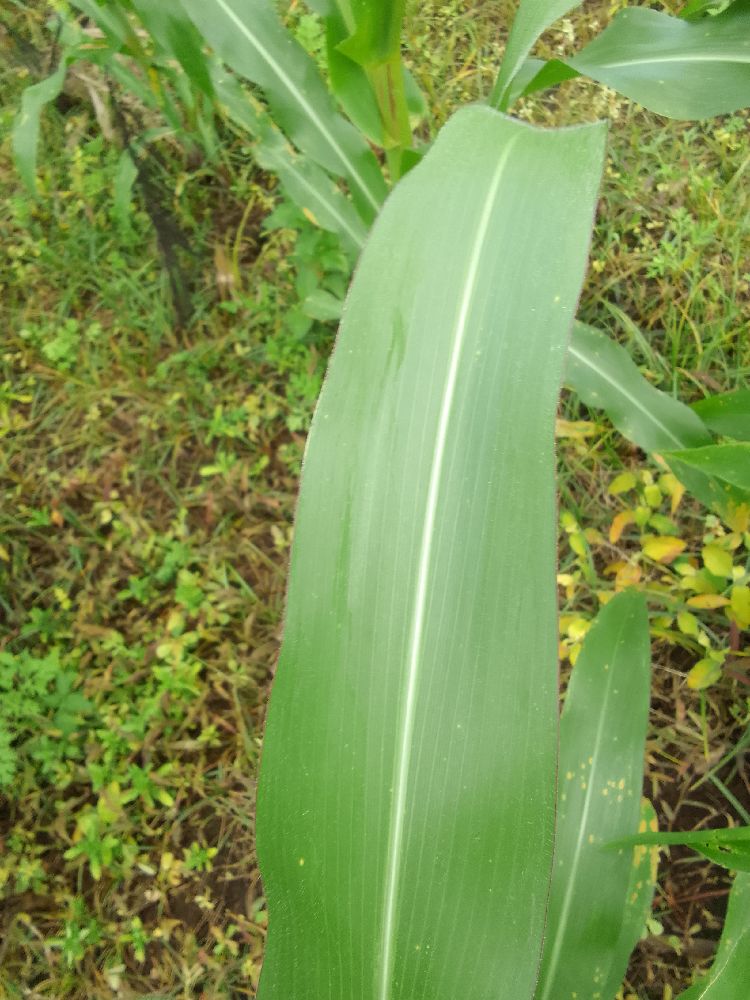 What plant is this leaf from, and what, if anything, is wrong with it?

maize, healthy
